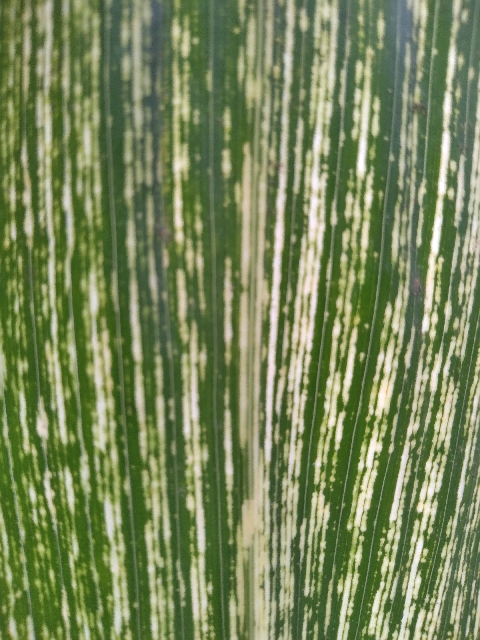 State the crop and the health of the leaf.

maize, maize streak virus
